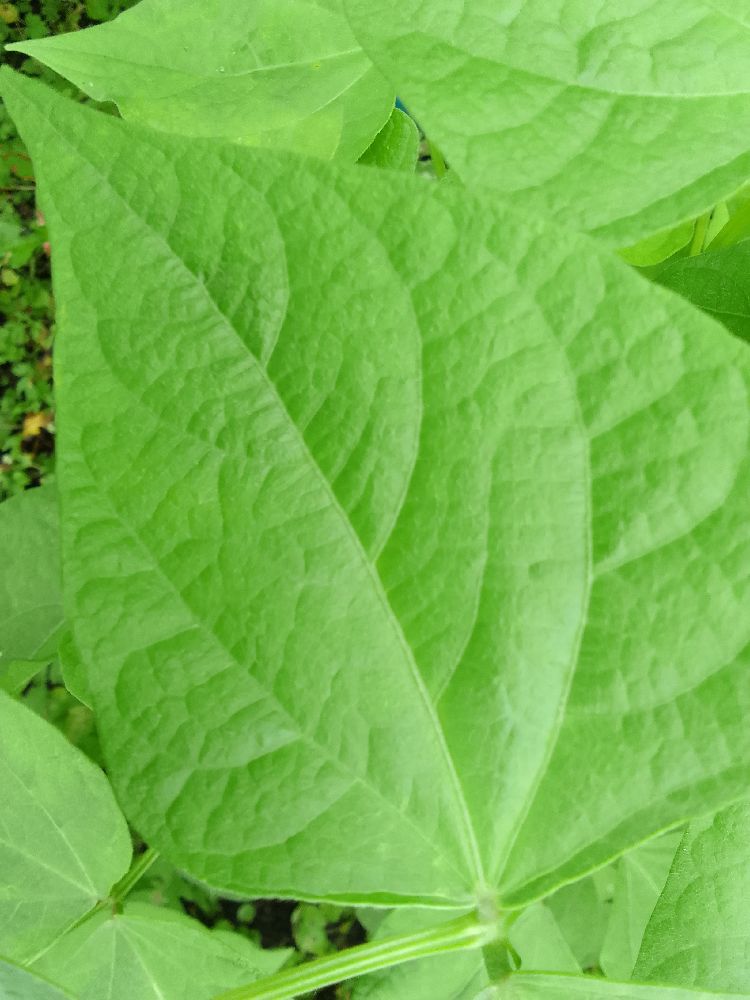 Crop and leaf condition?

common bean, healthy
